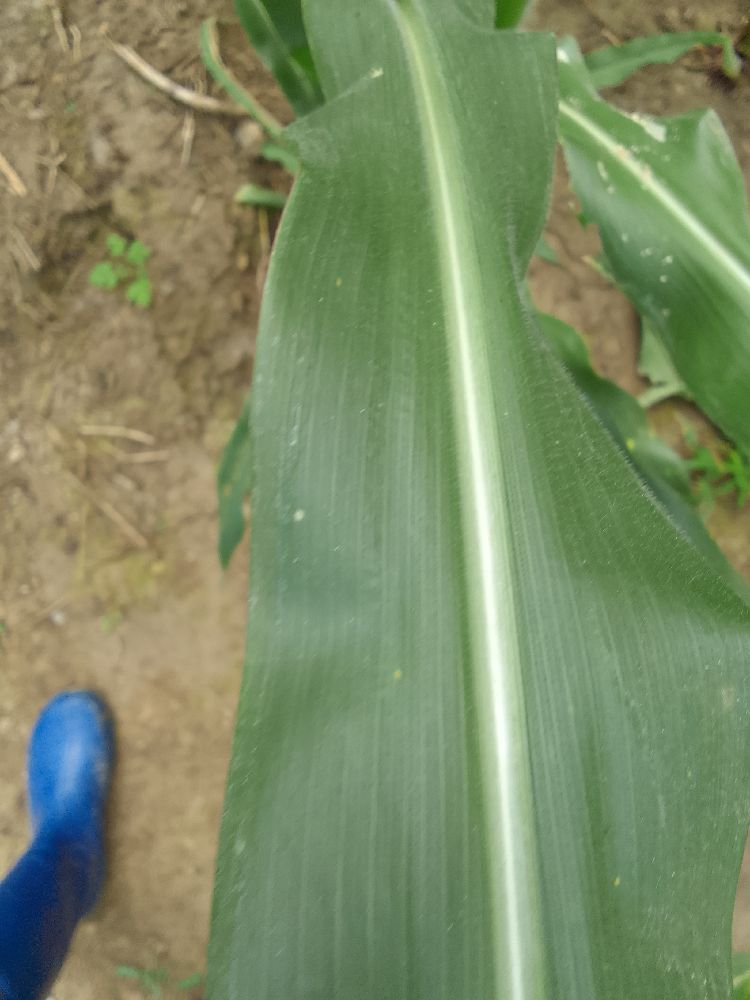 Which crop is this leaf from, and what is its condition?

maize, healthy
